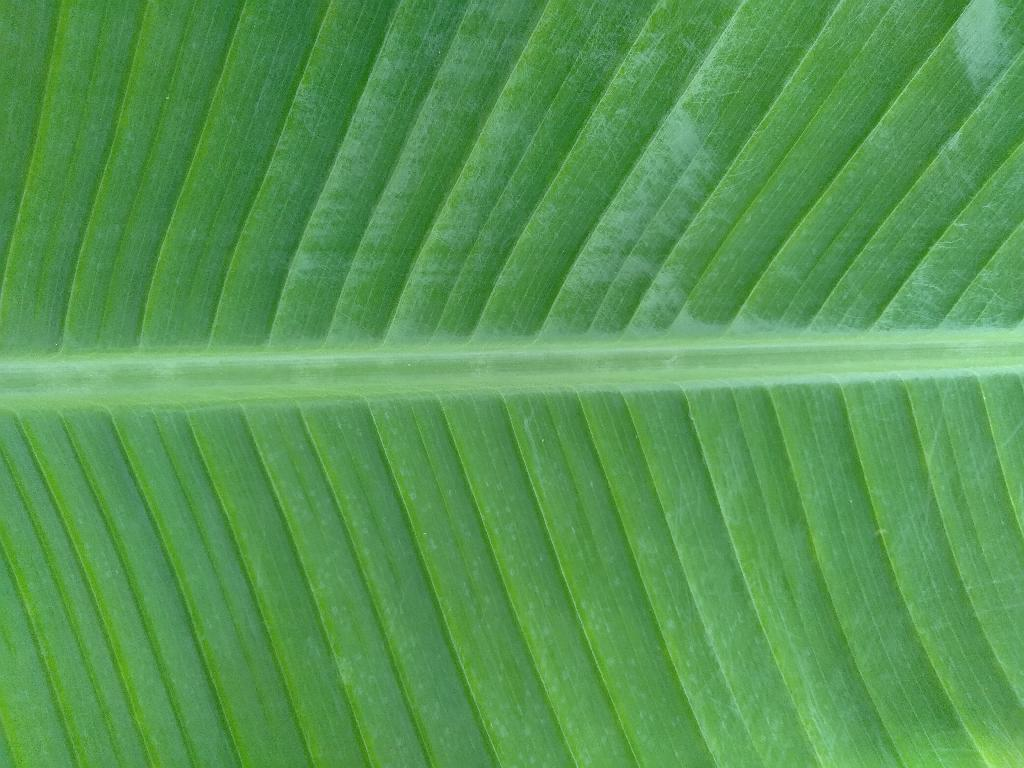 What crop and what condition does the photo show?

banana, healthy
